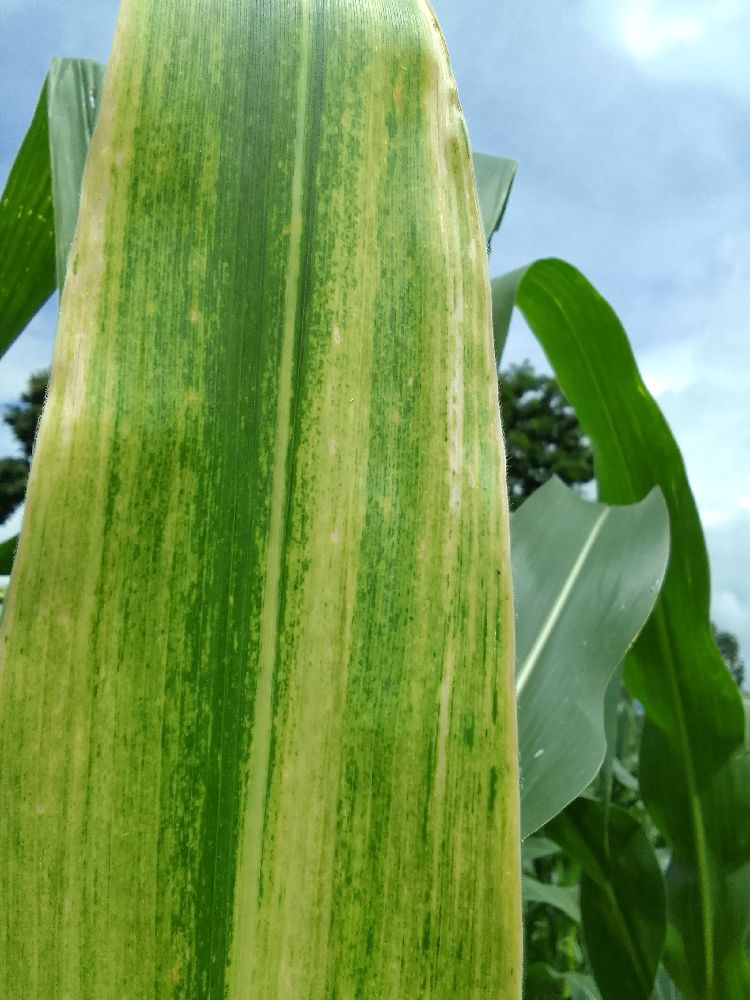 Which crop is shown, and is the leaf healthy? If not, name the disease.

maize, maize lethal necrosis
